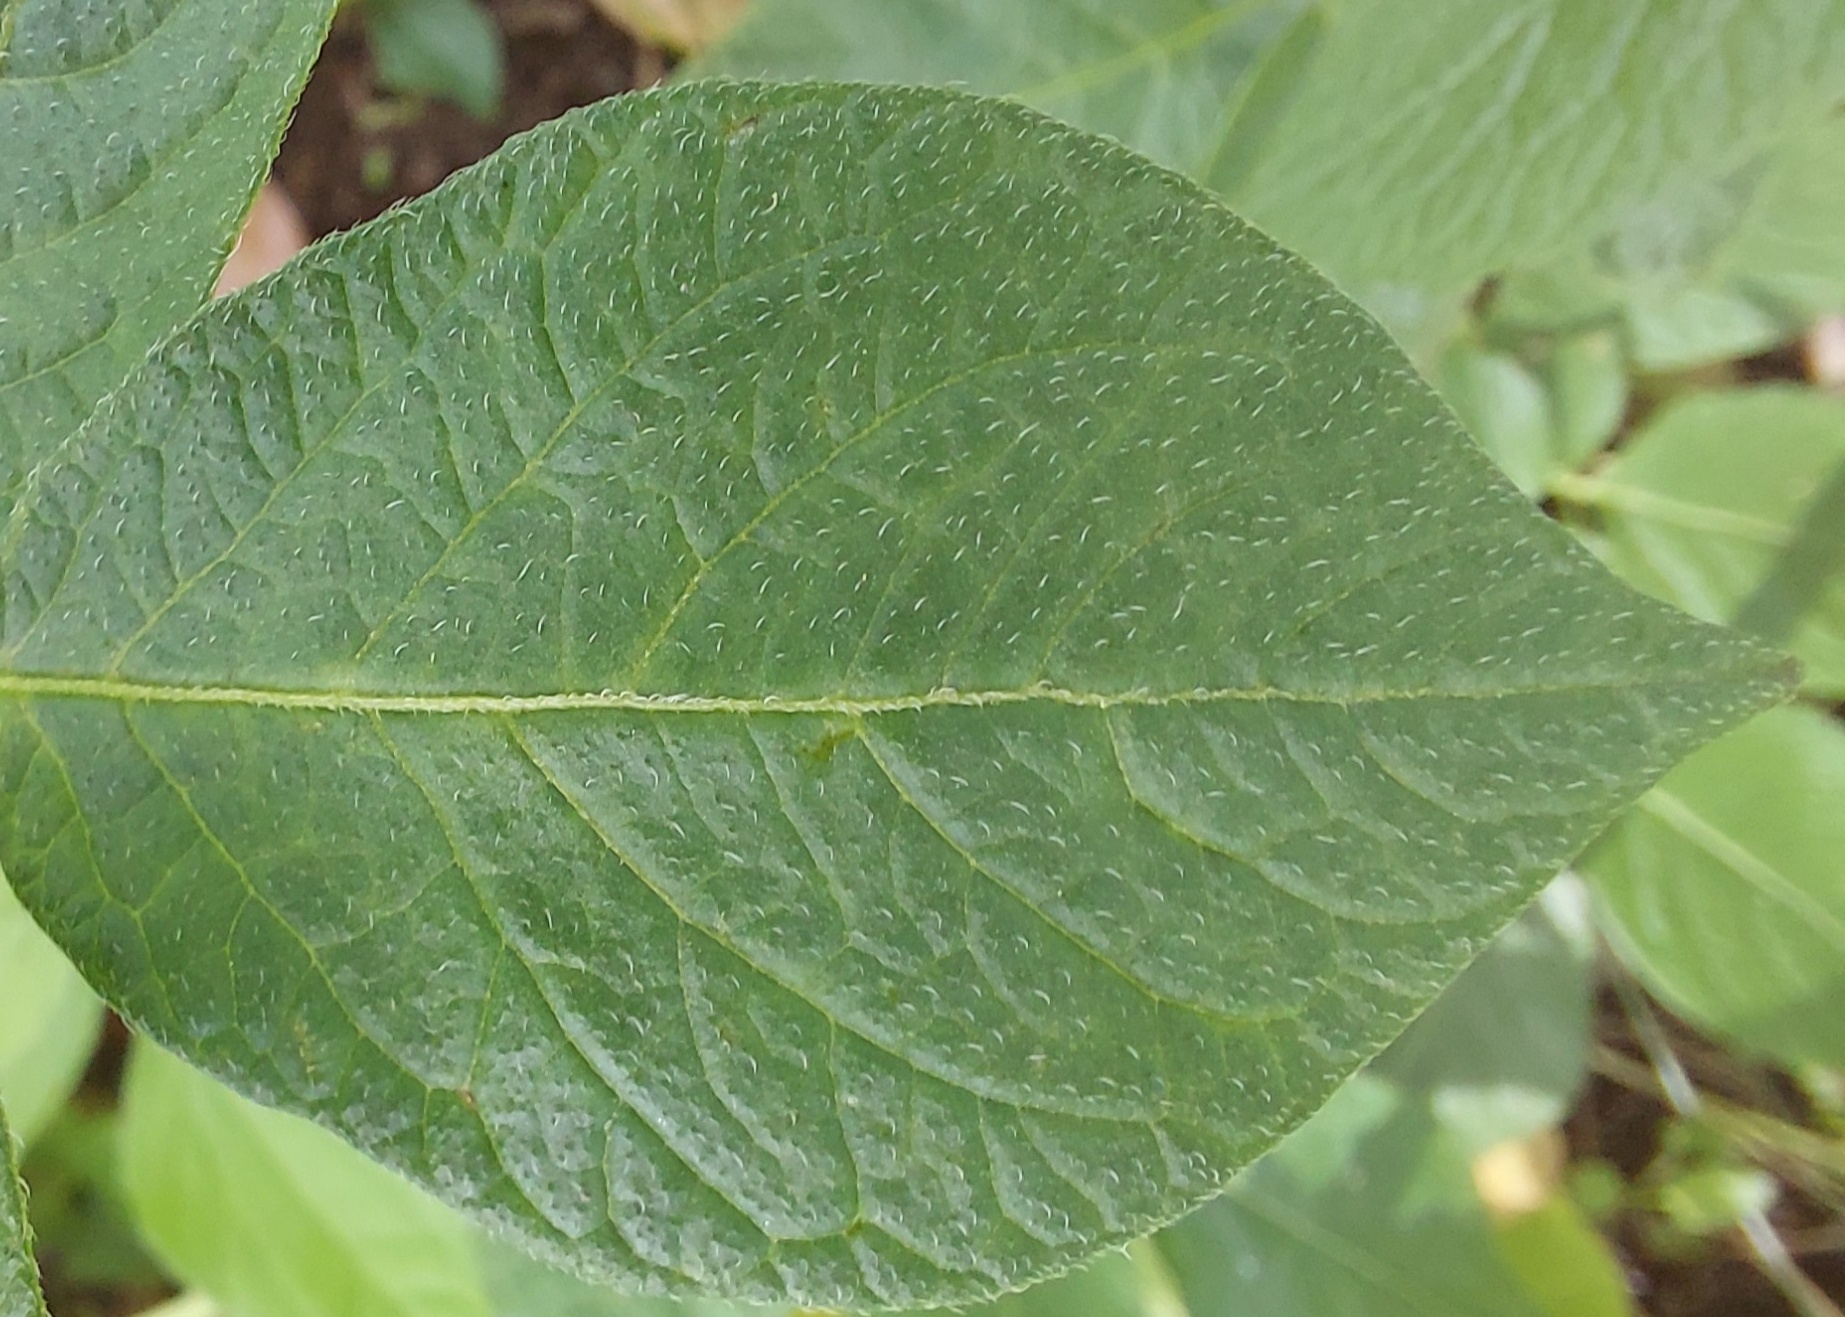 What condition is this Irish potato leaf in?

healthy
